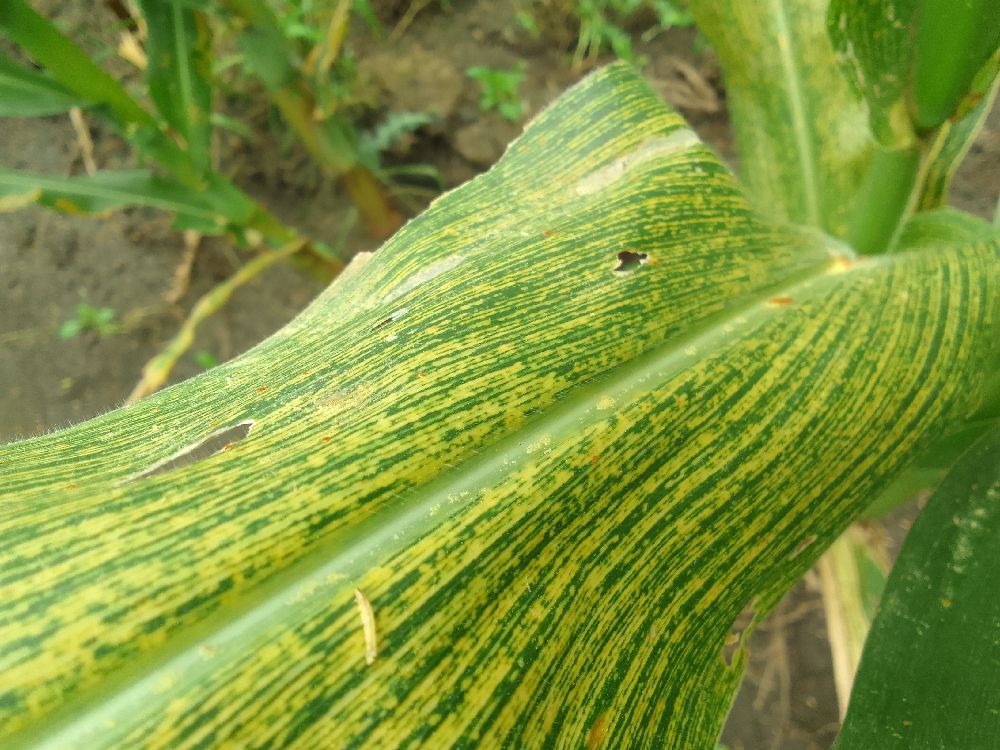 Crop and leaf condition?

maize, maize streak virus
